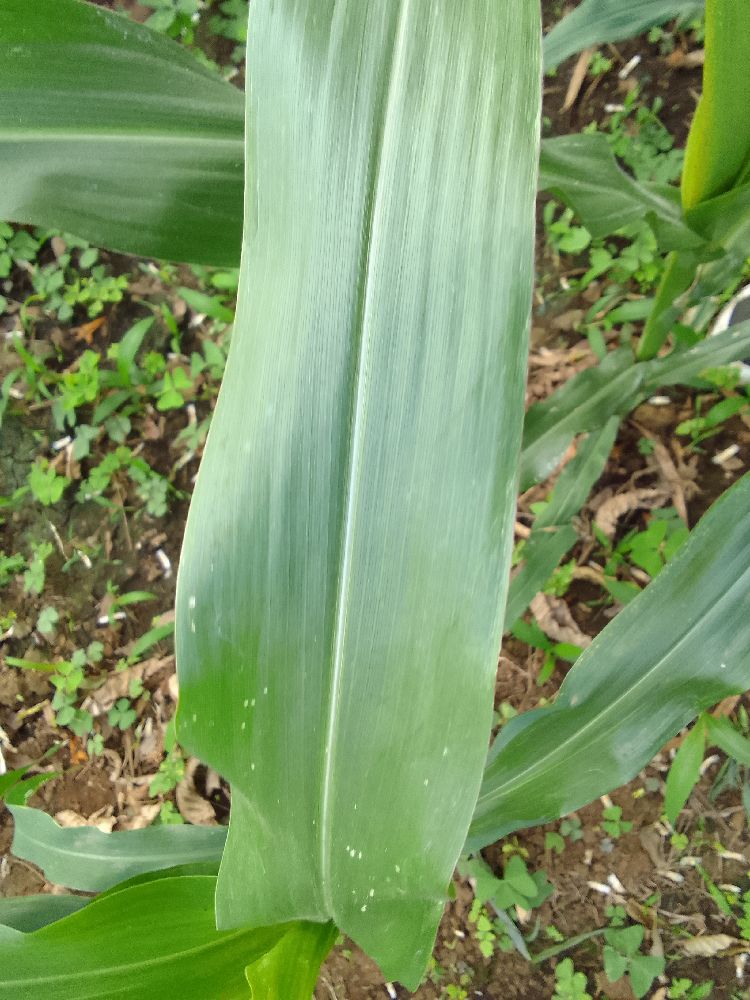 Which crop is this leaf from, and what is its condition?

maize, healthy
